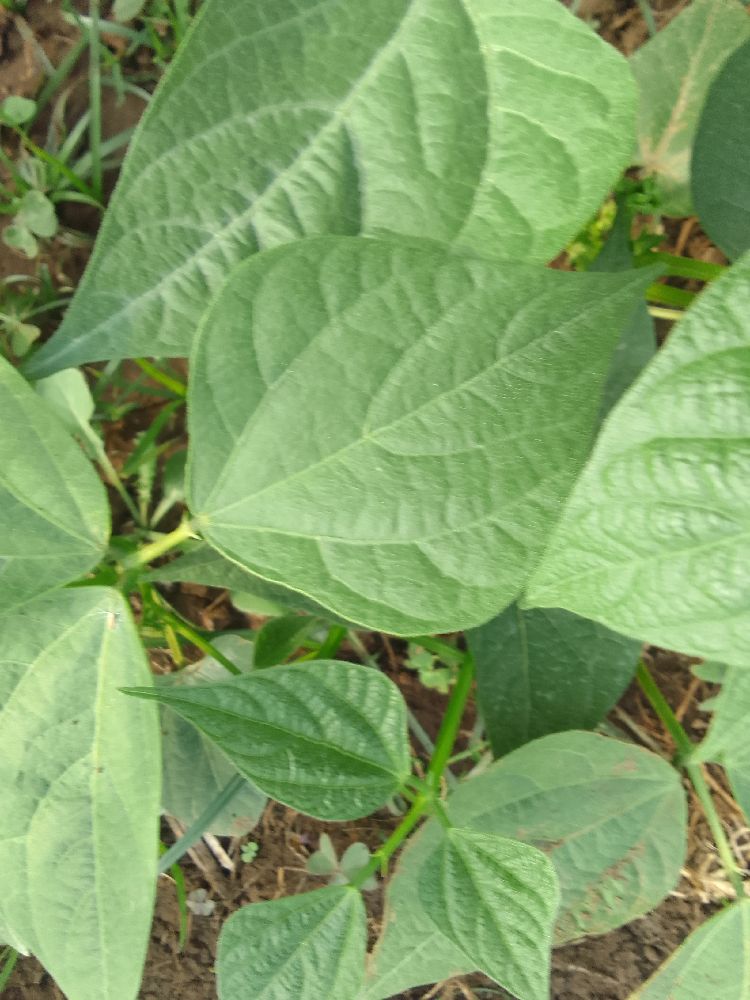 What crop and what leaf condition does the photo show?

common bean, healthy
